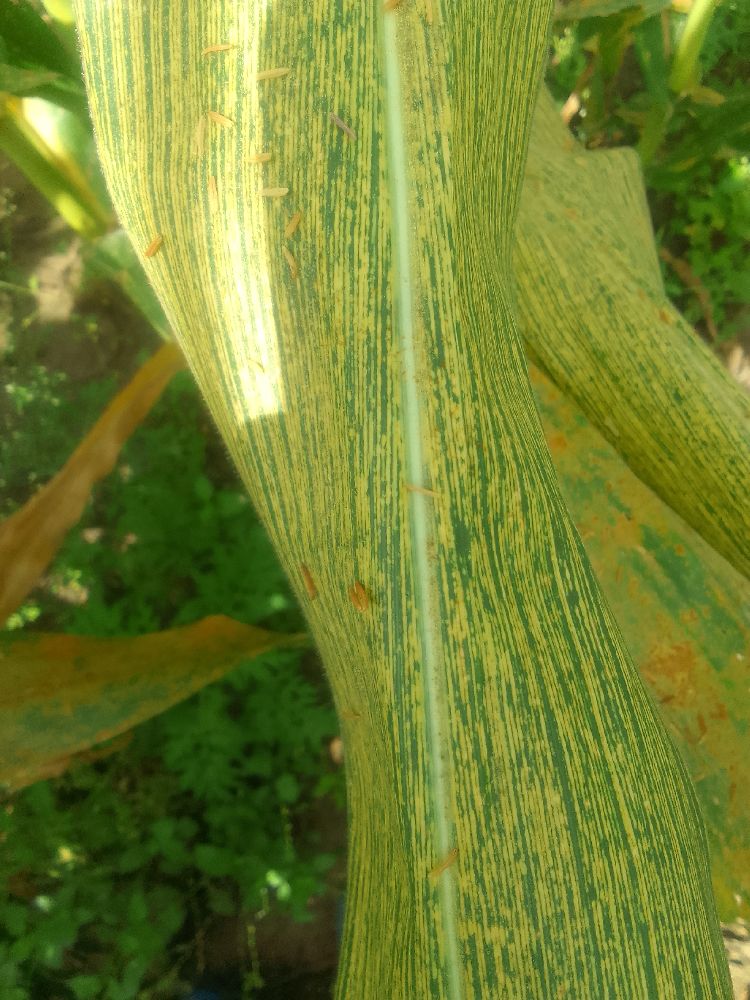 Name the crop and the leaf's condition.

maize, maize streak virus
